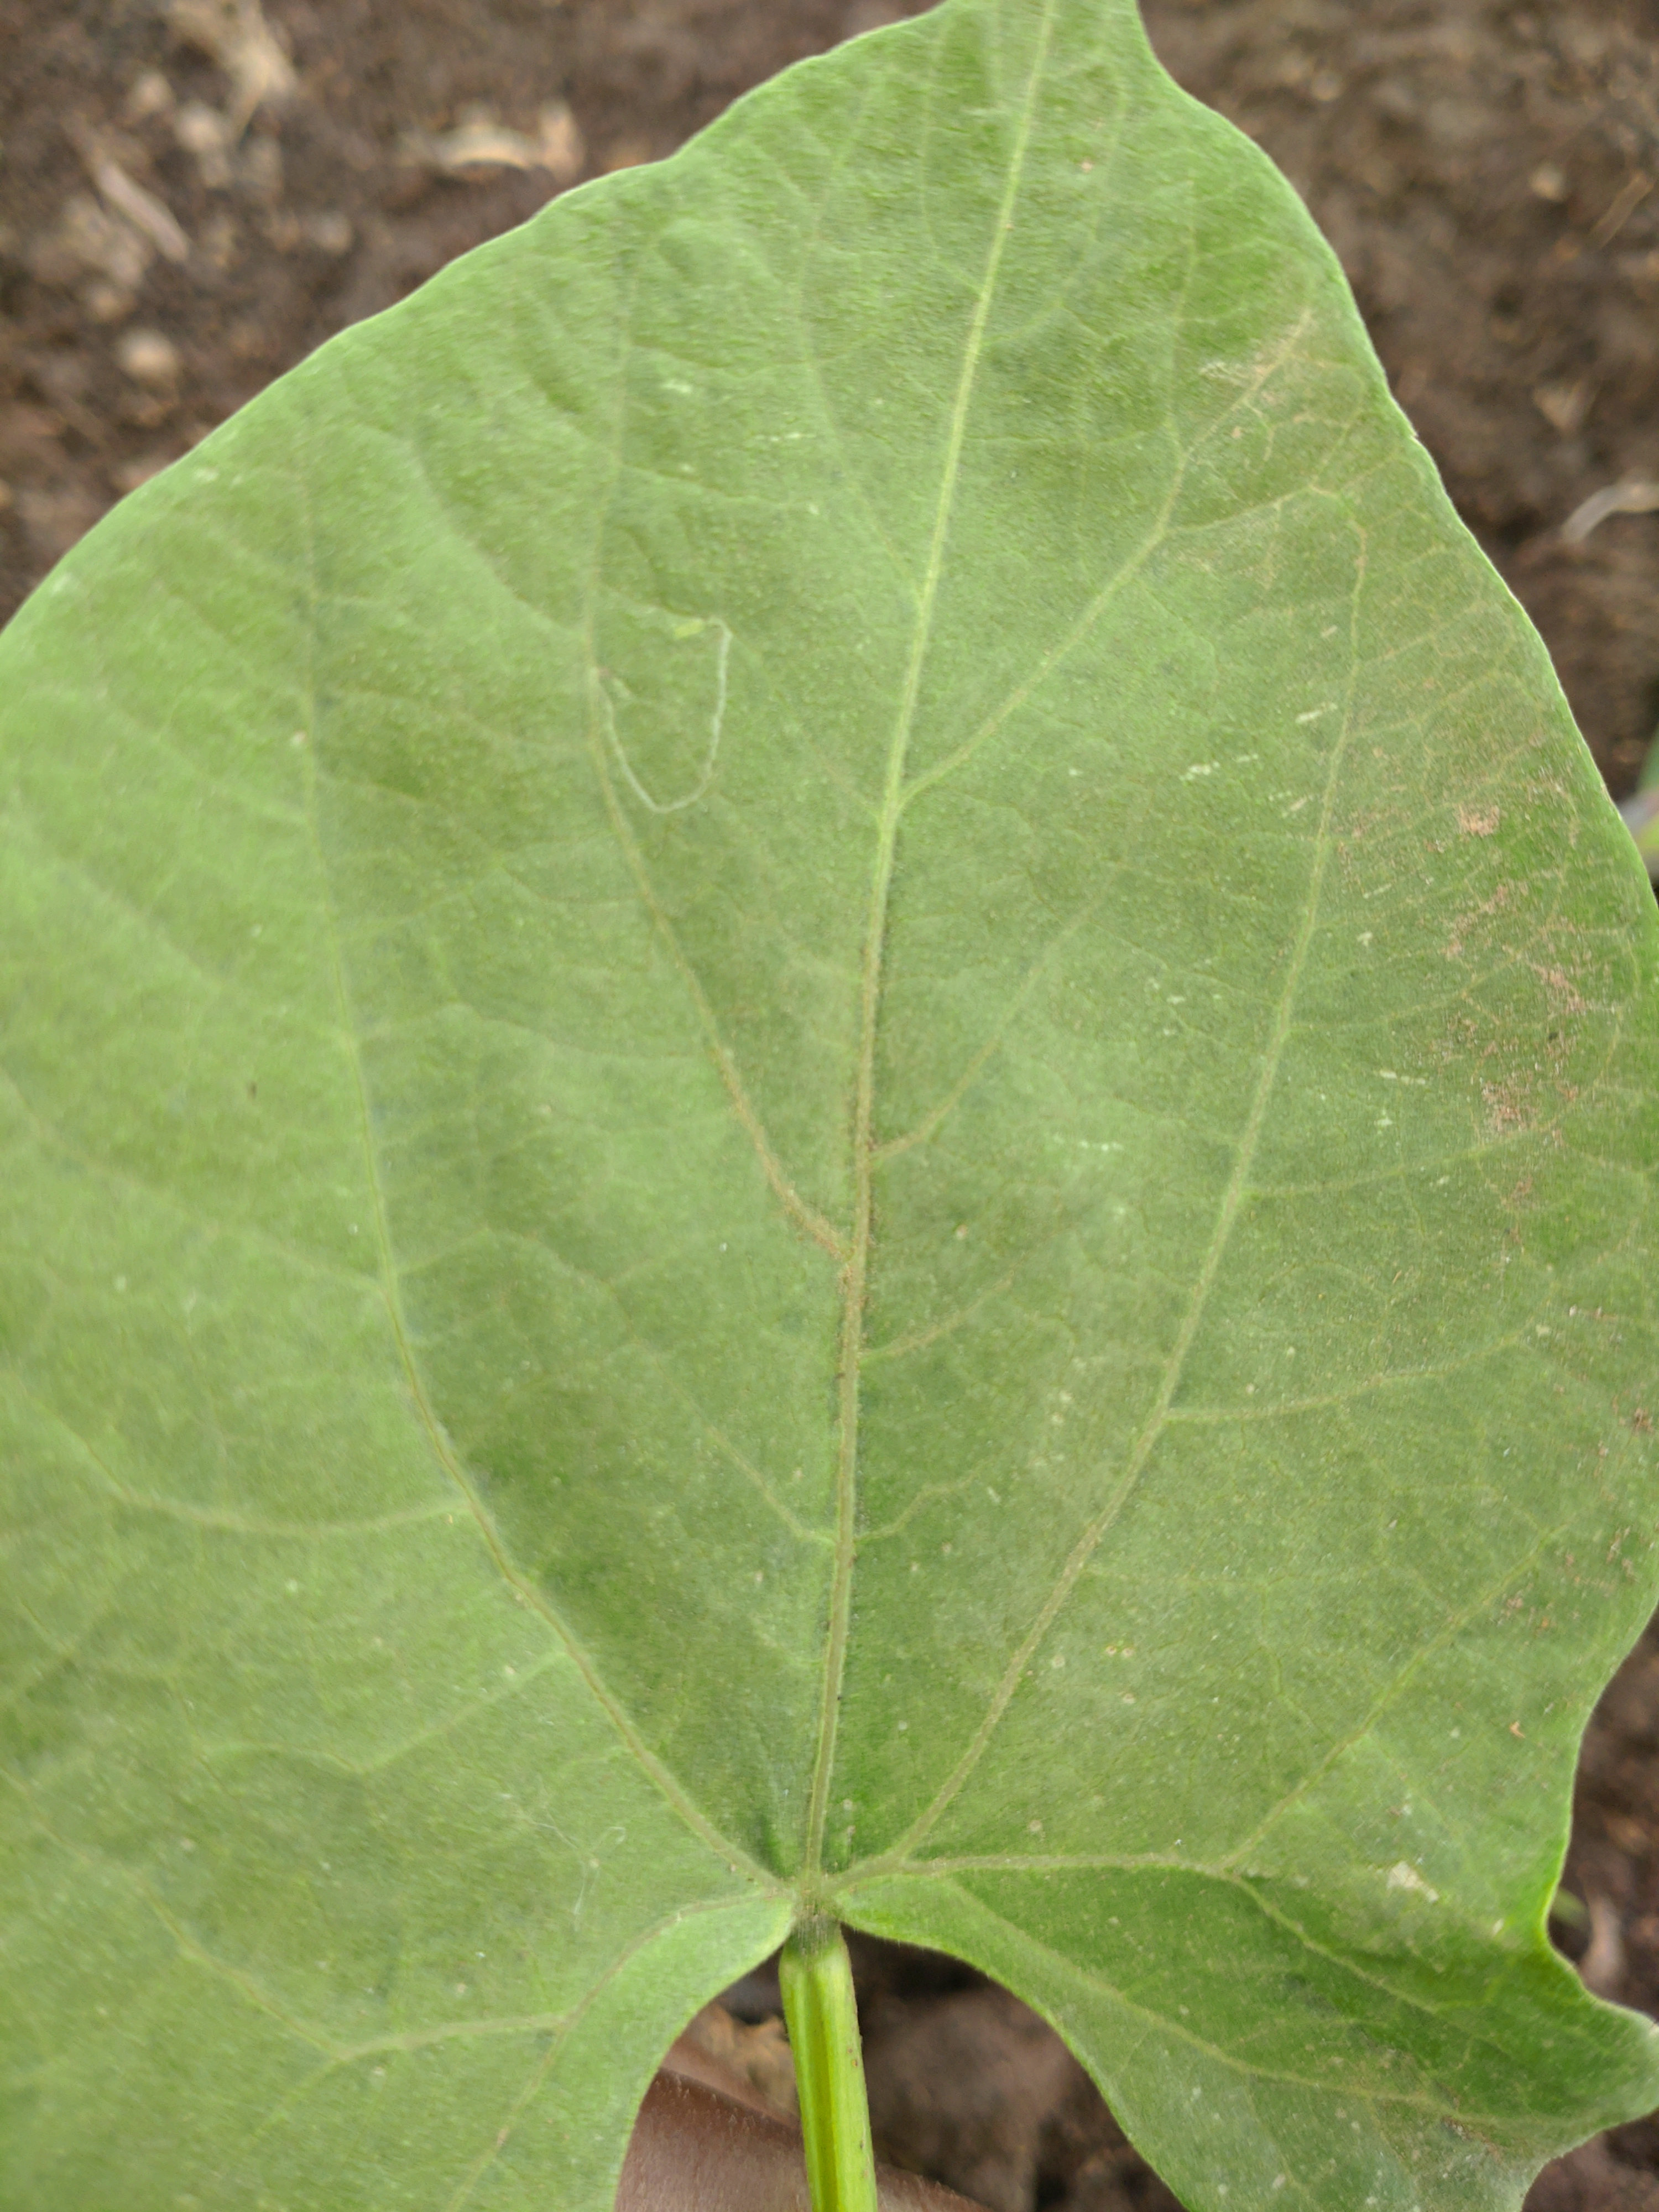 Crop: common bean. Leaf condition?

healthy
